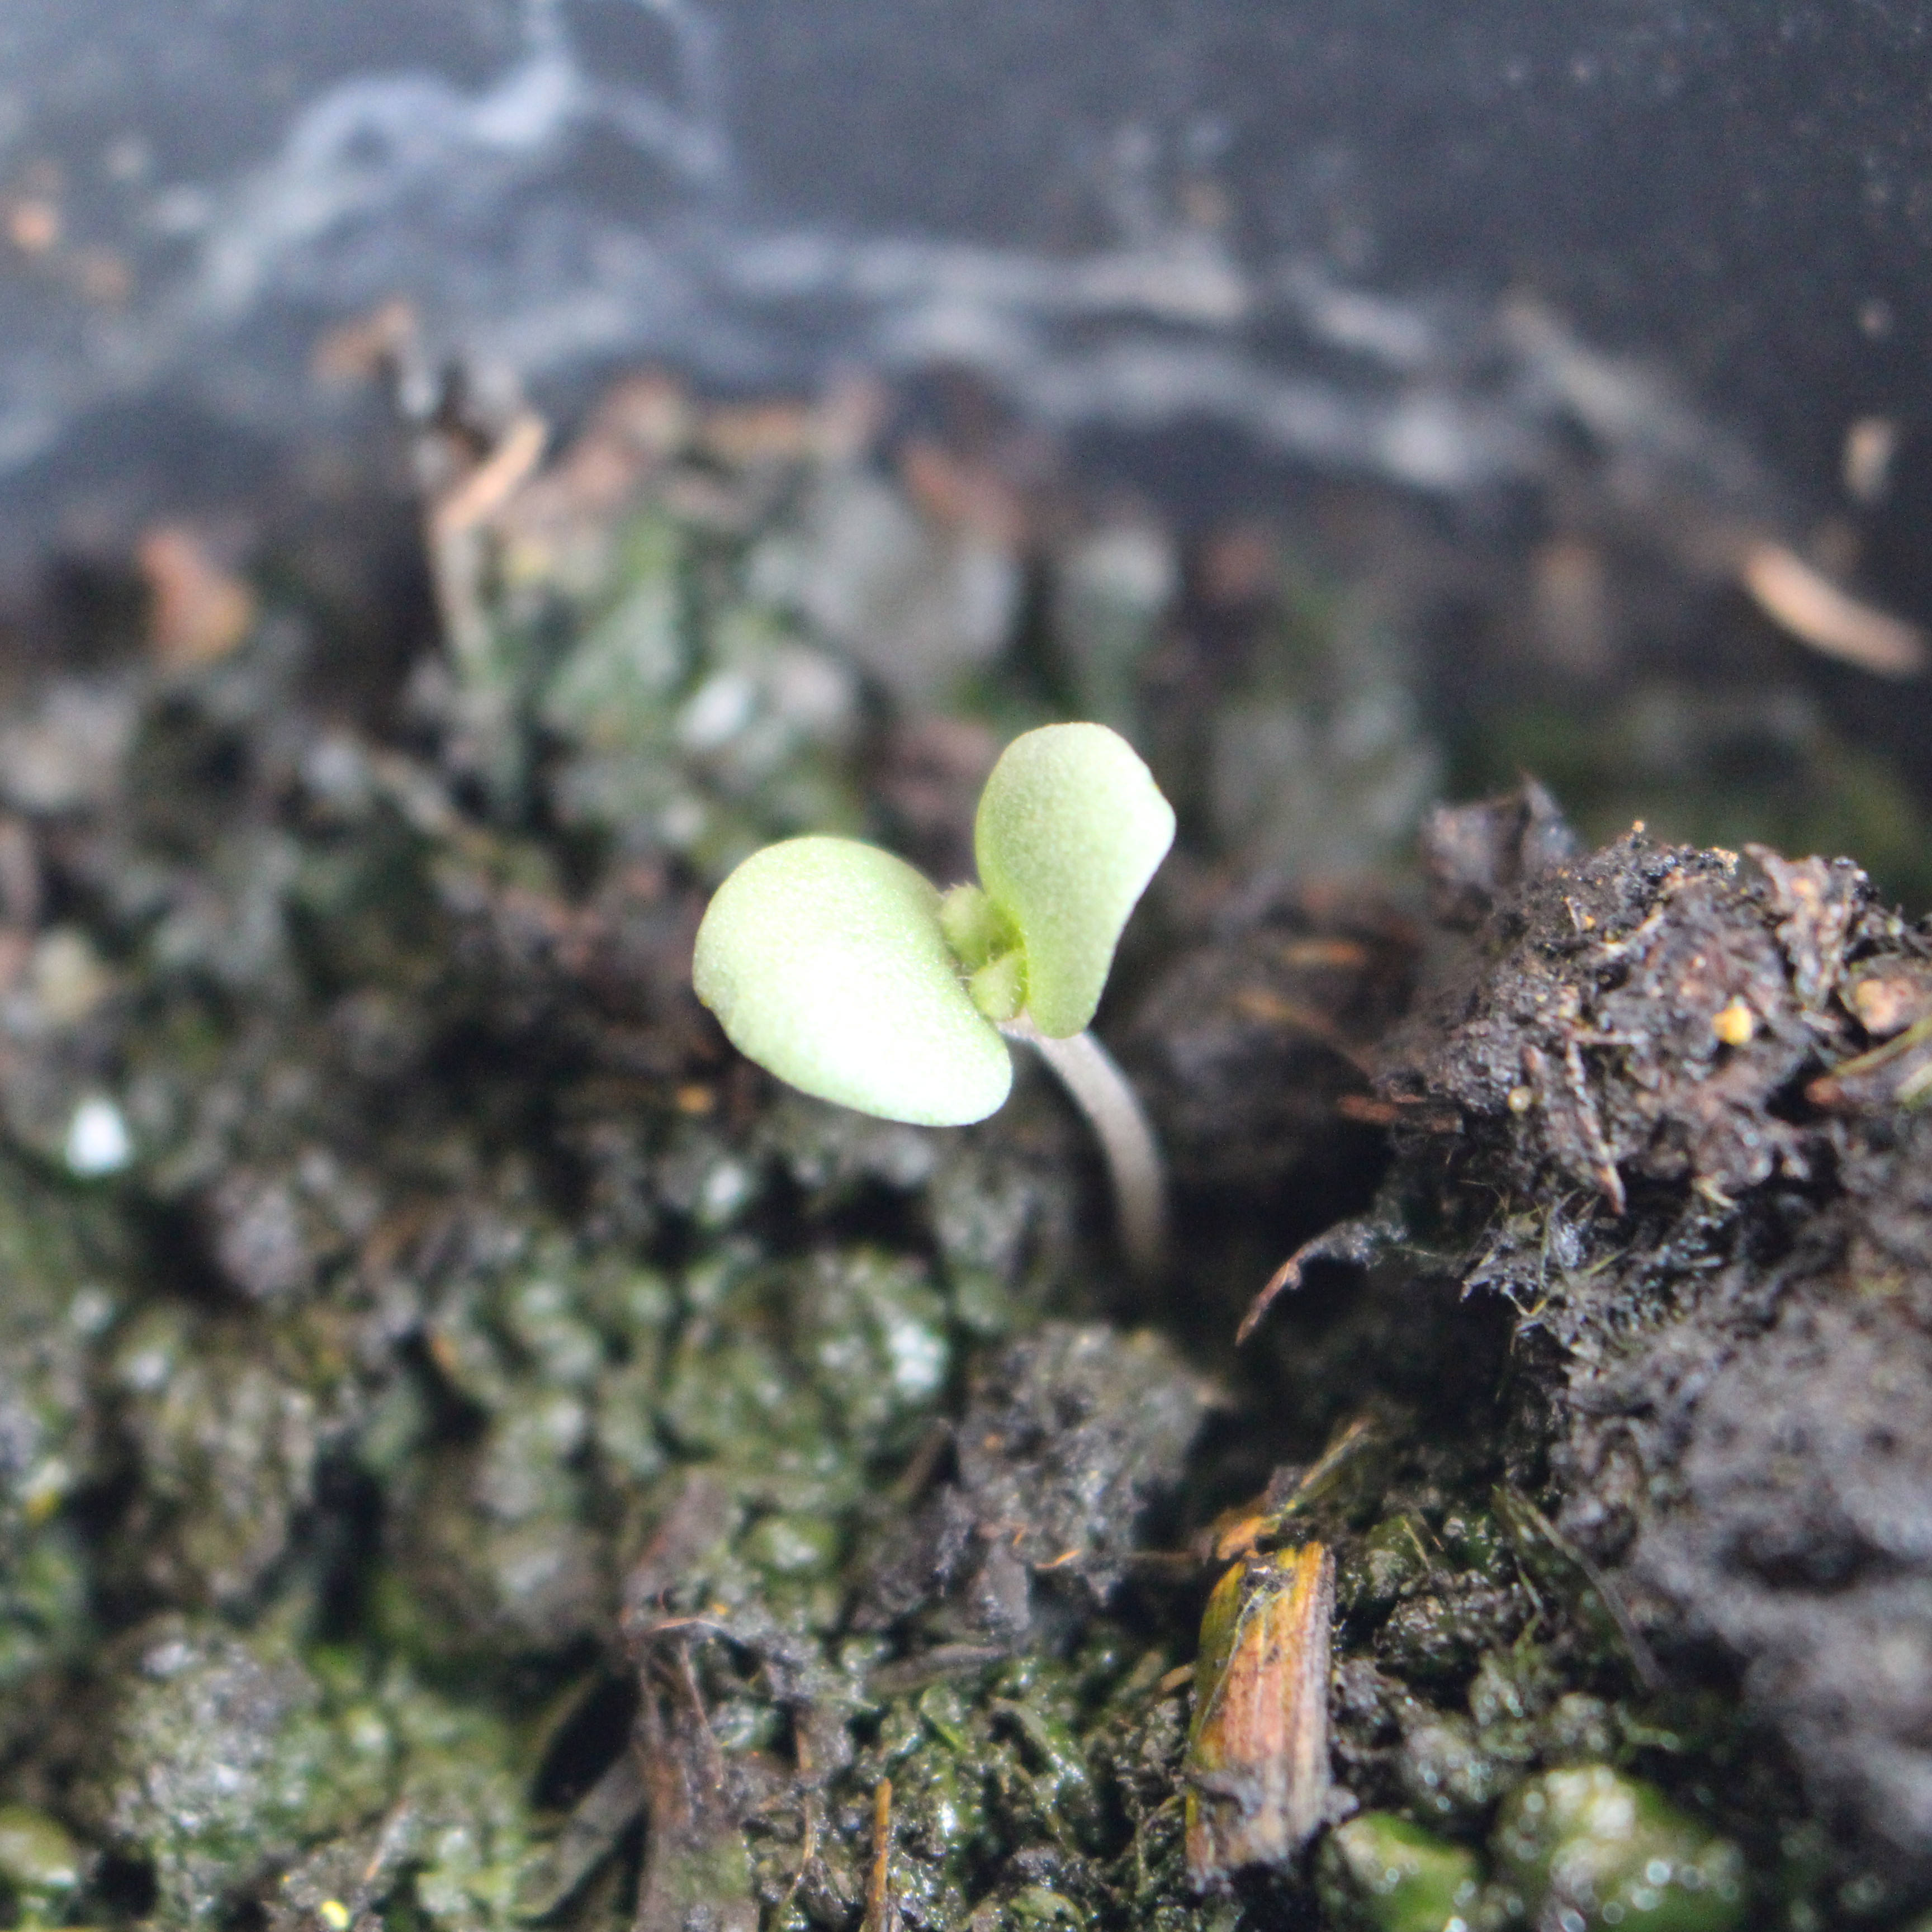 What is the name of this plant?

Veronica persica
